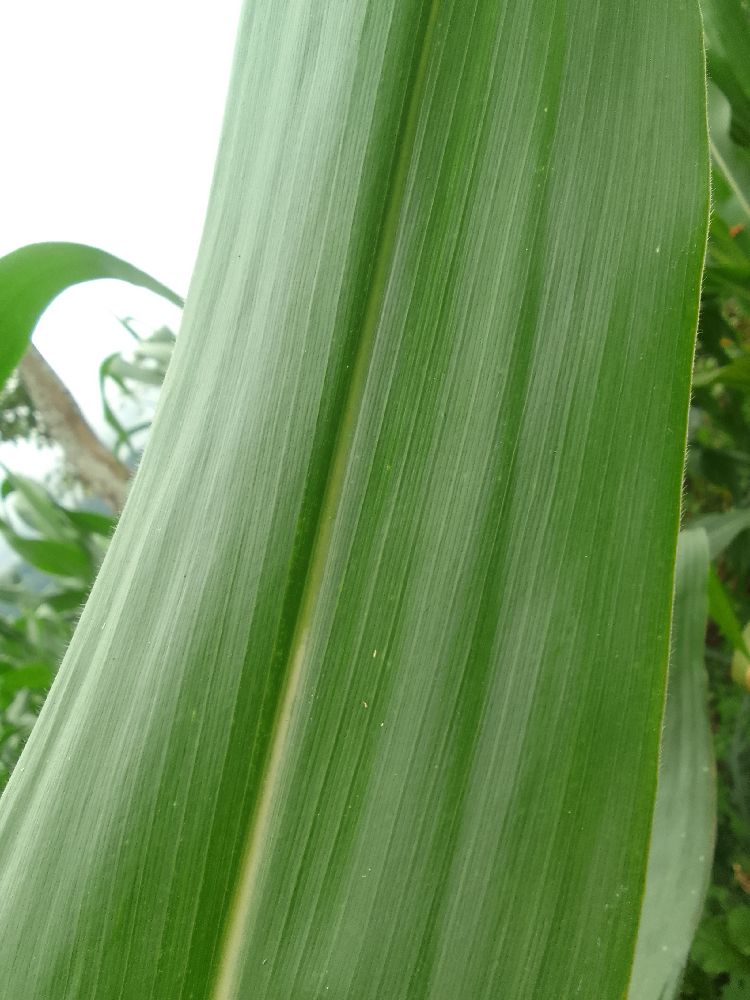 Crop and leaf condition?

maize, healthy
